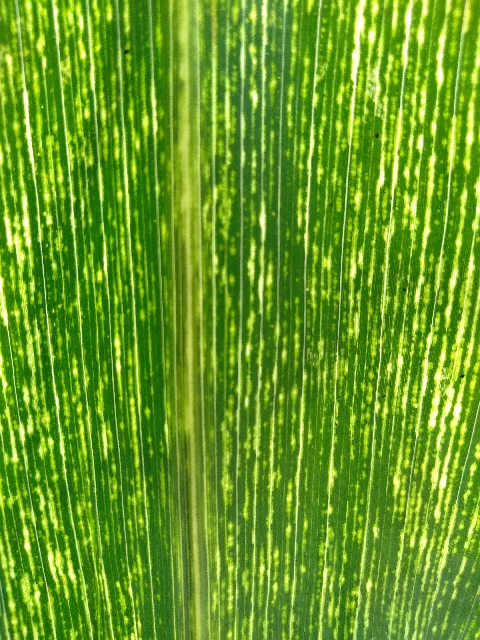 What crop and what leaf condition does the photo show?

maize, maize streak virus
